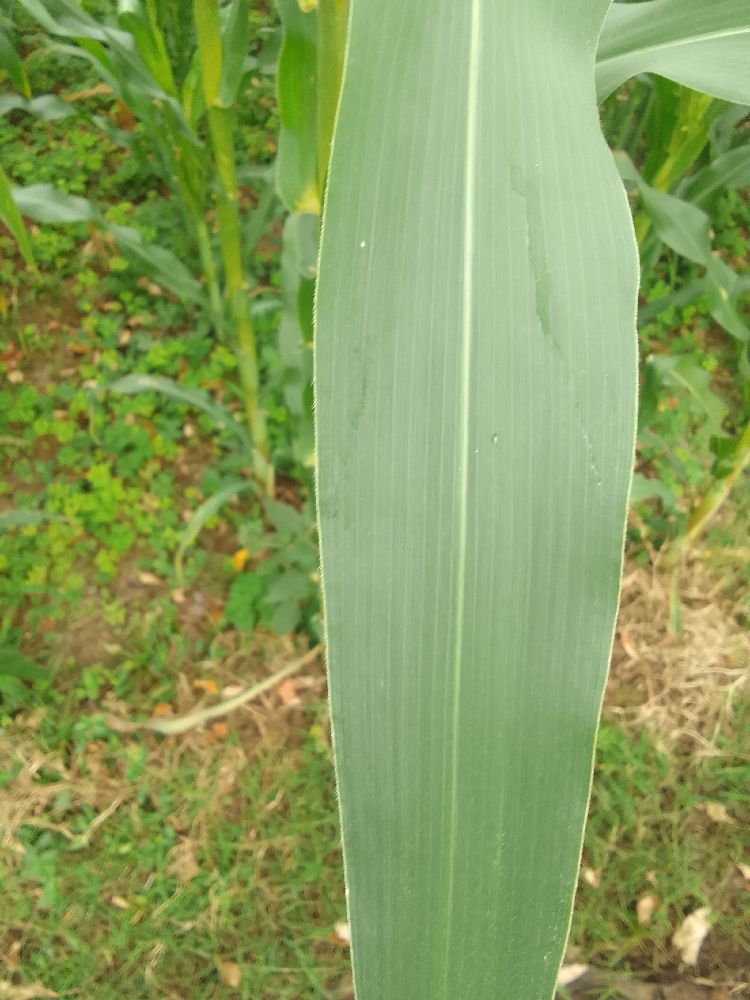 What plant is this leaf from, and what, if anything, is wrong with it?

maize, healthy
